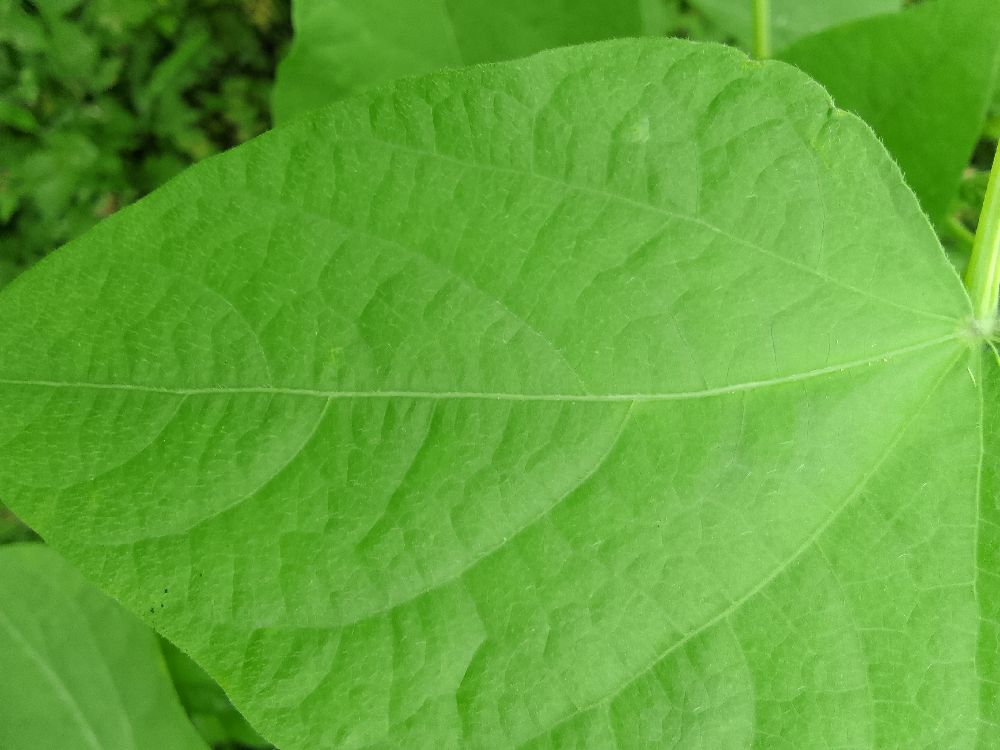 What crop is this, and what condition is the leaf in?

common bean, healthy
